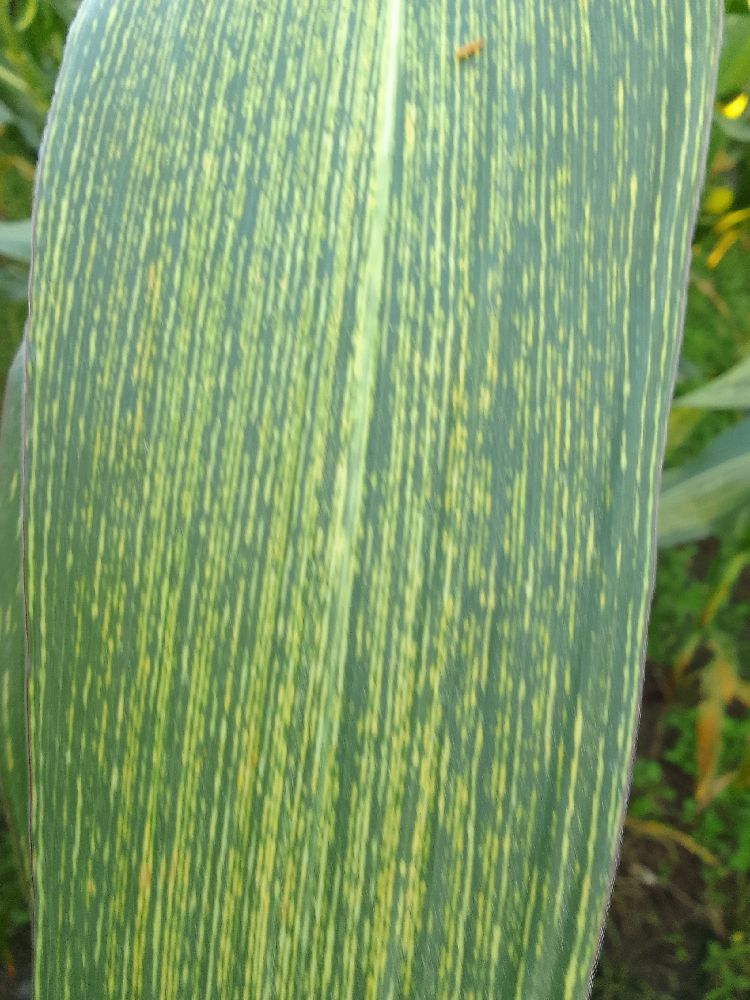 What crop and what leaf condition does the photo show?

maize, maize streak virus
